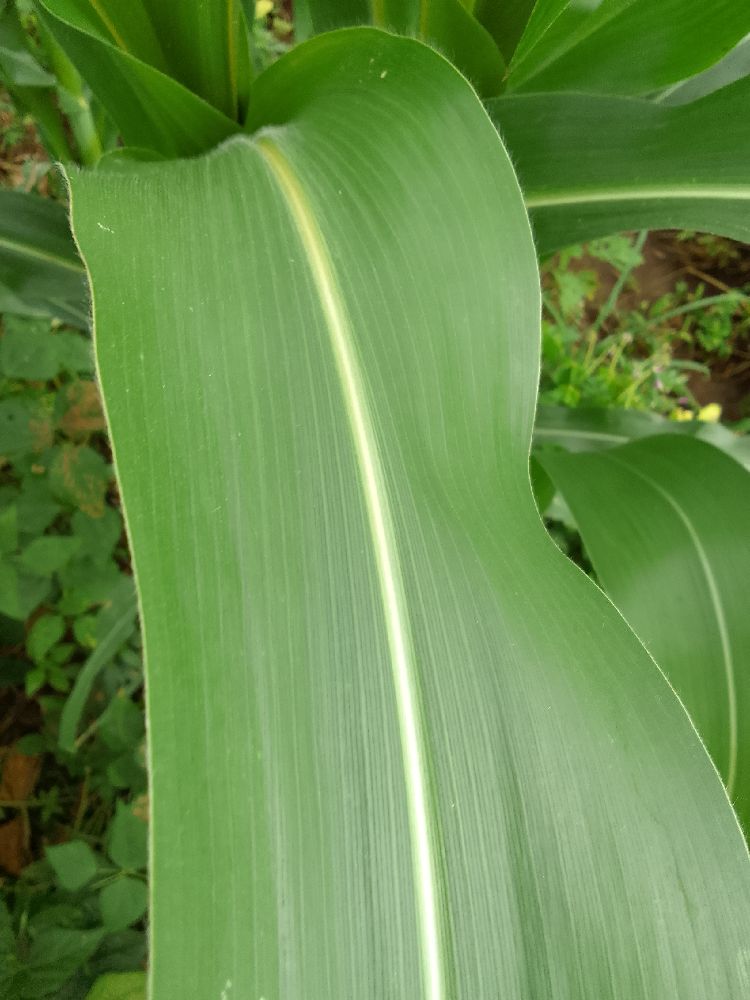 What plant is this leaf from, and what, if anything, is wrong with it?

common bean, healthy
